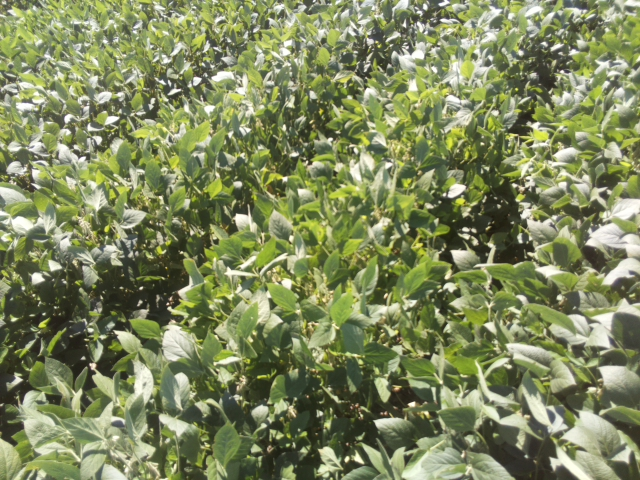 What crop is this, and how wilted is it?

soybean, slight leaflet or petiole turgor loss in upper canopy
